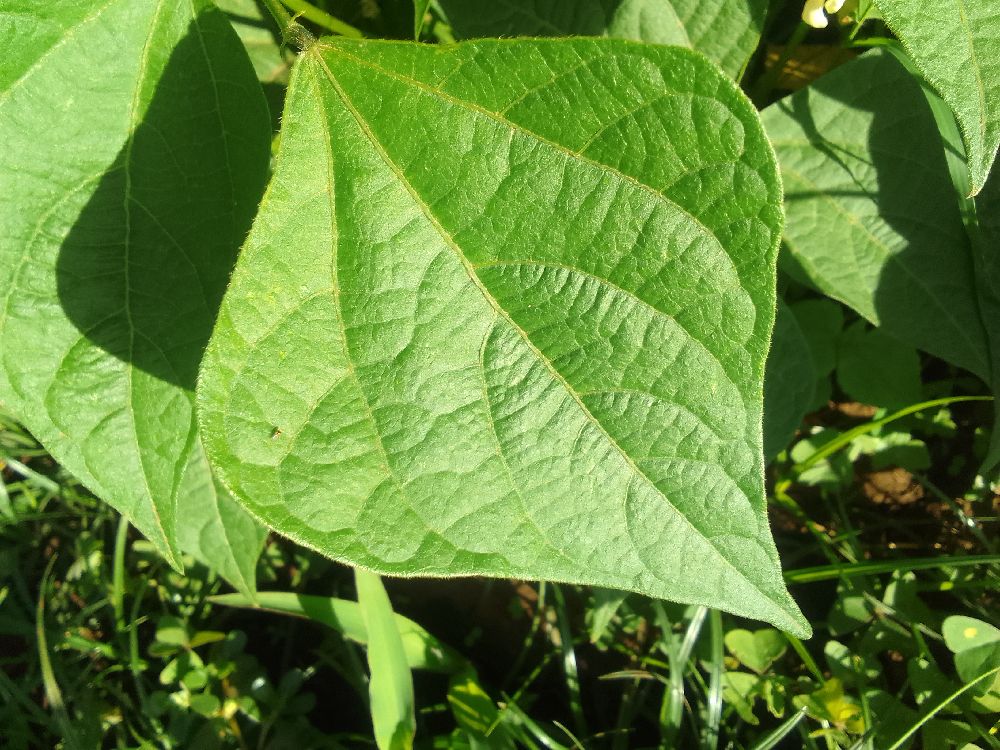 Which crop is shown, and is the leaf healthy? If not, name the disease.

common bean, healthy
